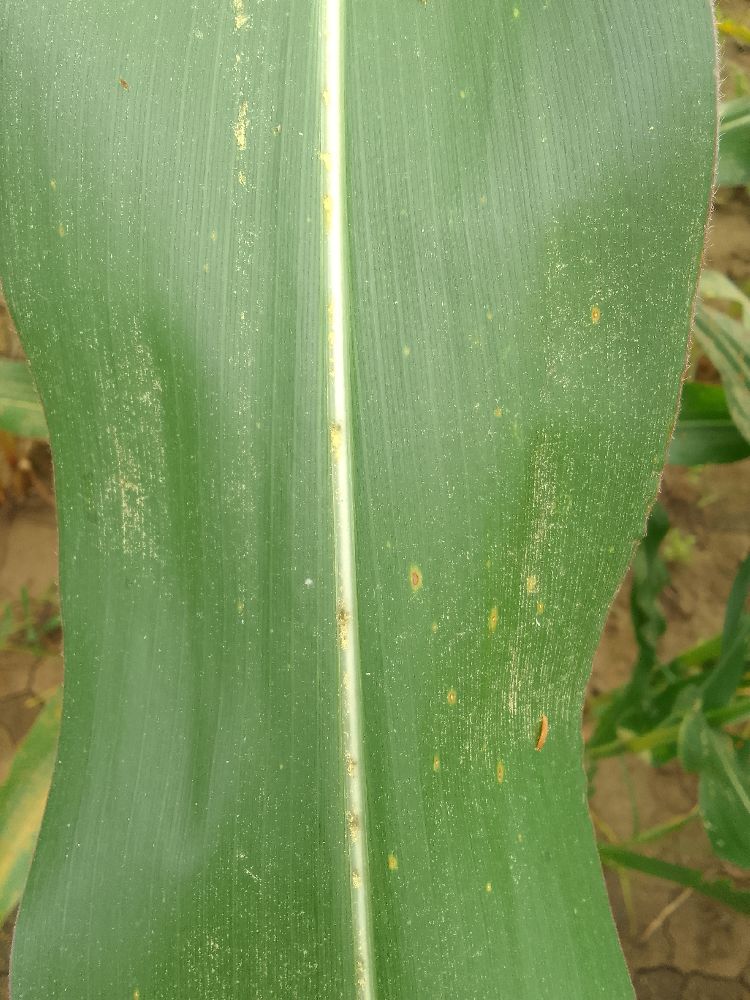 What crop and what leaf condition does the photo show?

maize, healthy
